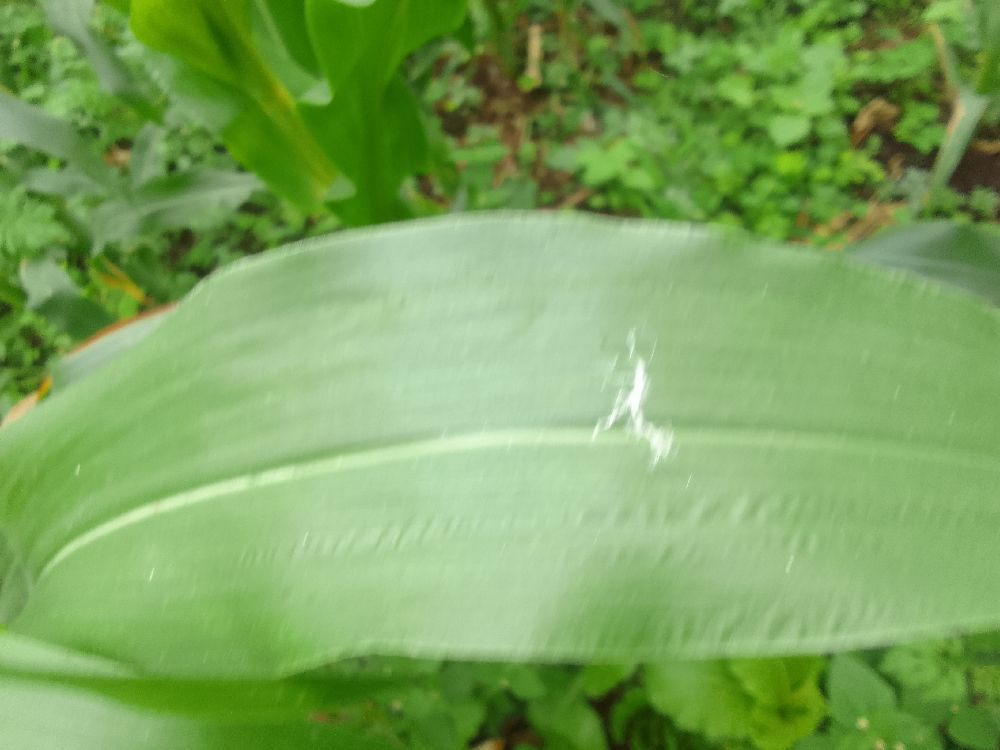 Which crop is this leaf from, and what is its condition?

maize, healthy
